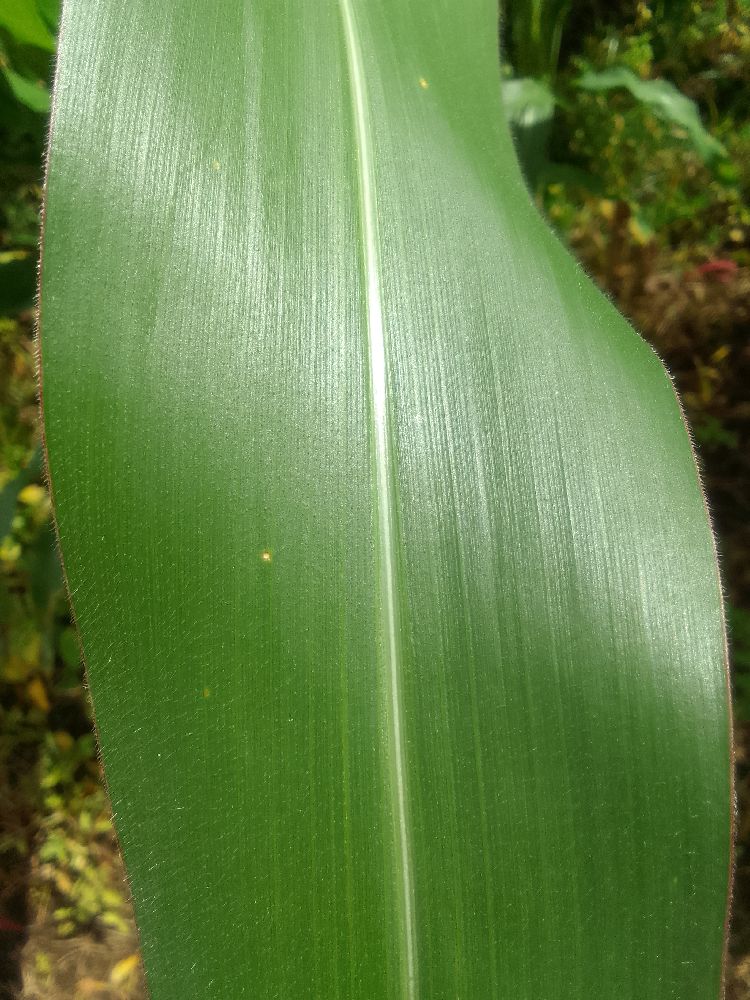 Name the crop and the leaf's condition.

maize, healthy
